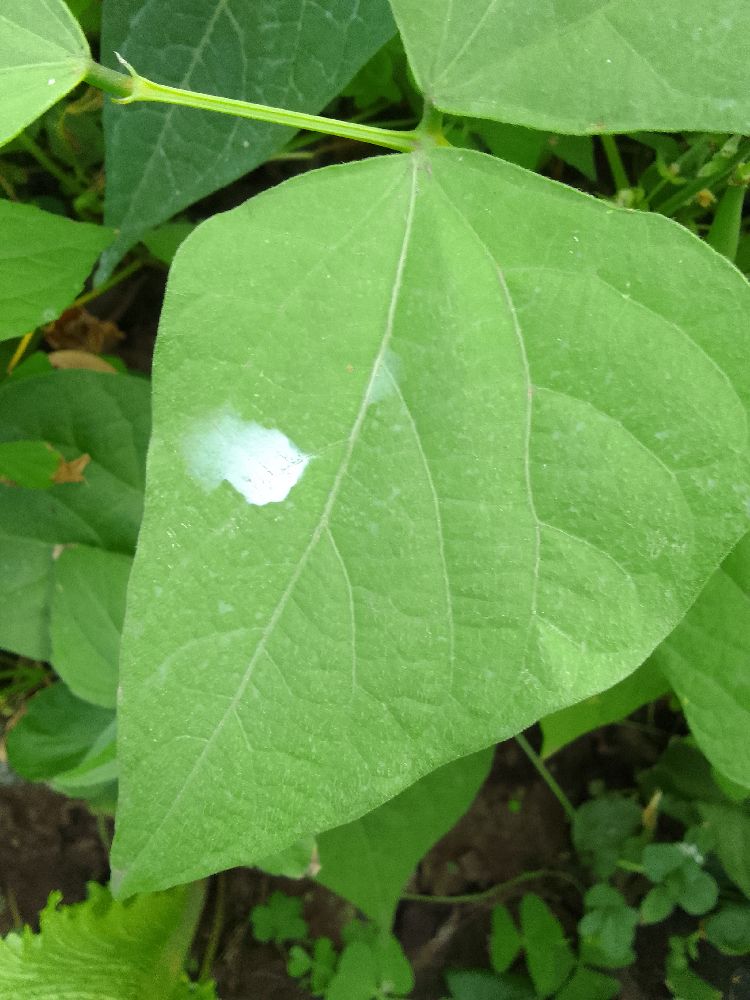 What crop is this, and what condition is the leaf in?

common bean, healthy
